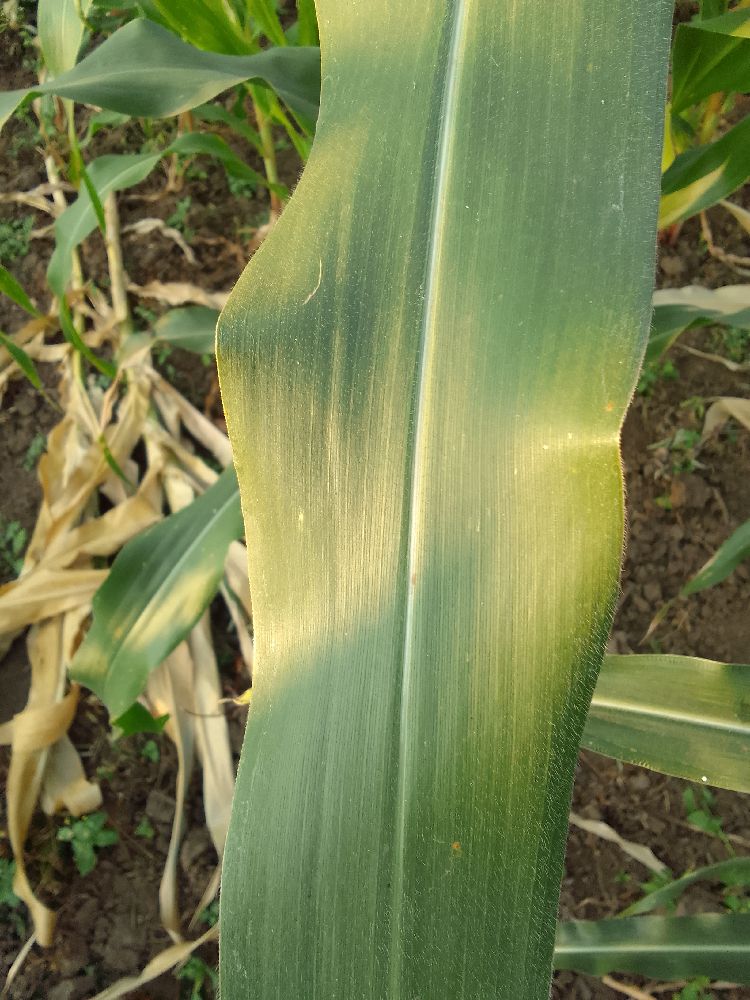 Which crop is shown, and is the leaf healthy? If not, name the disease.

maize, healthy
